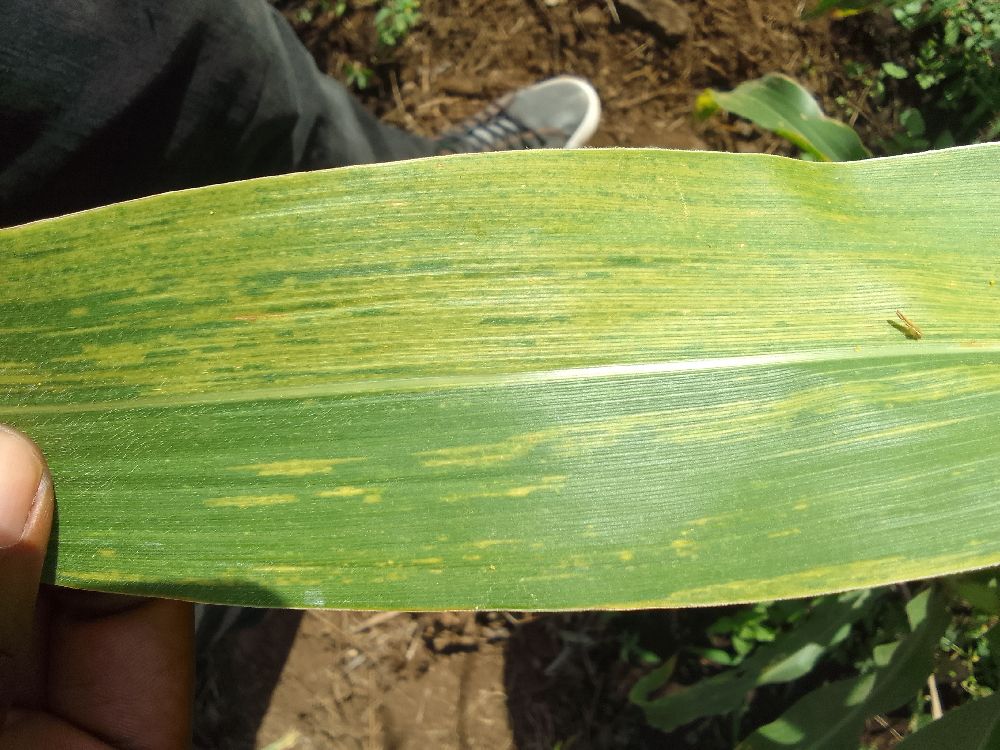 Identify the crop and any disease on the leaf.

maize, maize lethal necrosis
